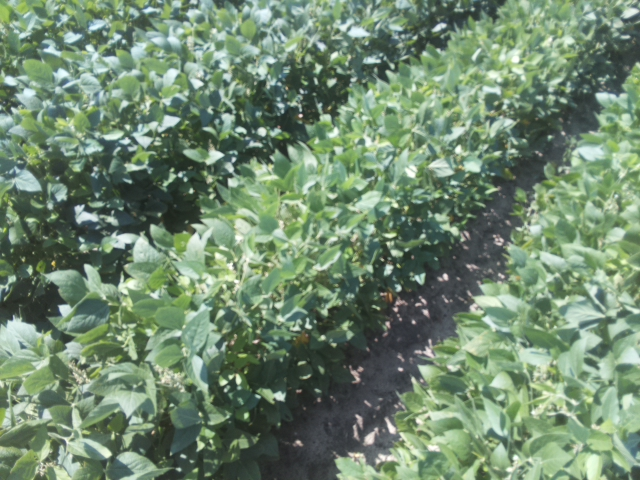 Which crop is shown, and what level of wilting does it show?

soybean, leaflets folding inward at secondary pulvinus with no turgor loss in leaflets or petioles
